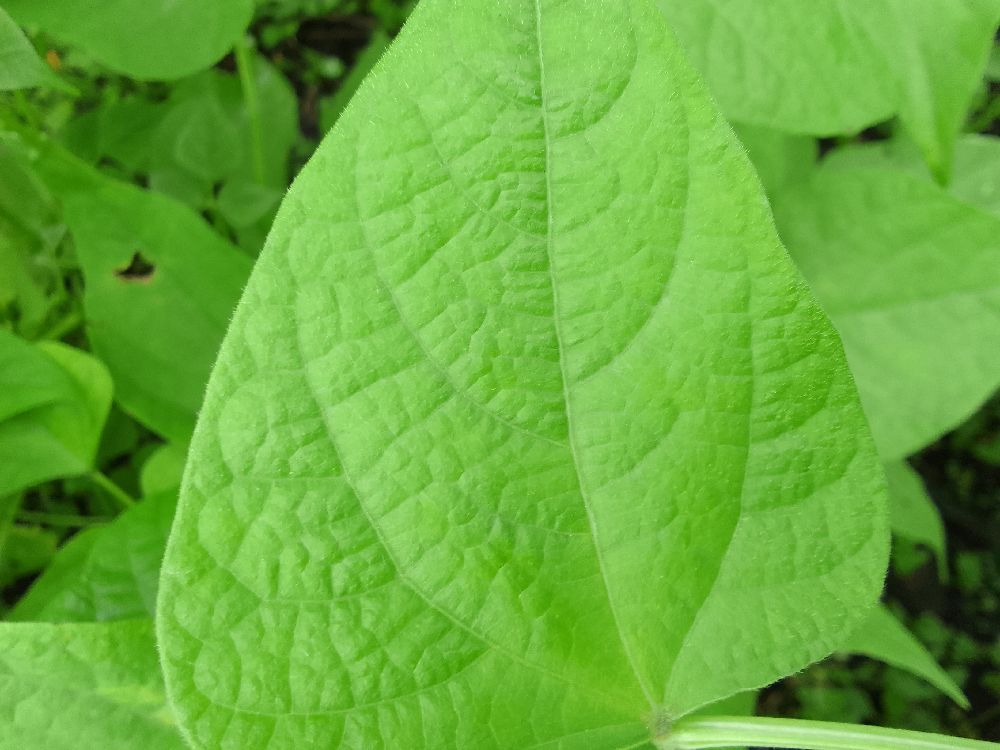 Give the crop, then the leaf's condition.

common bean, healthy
